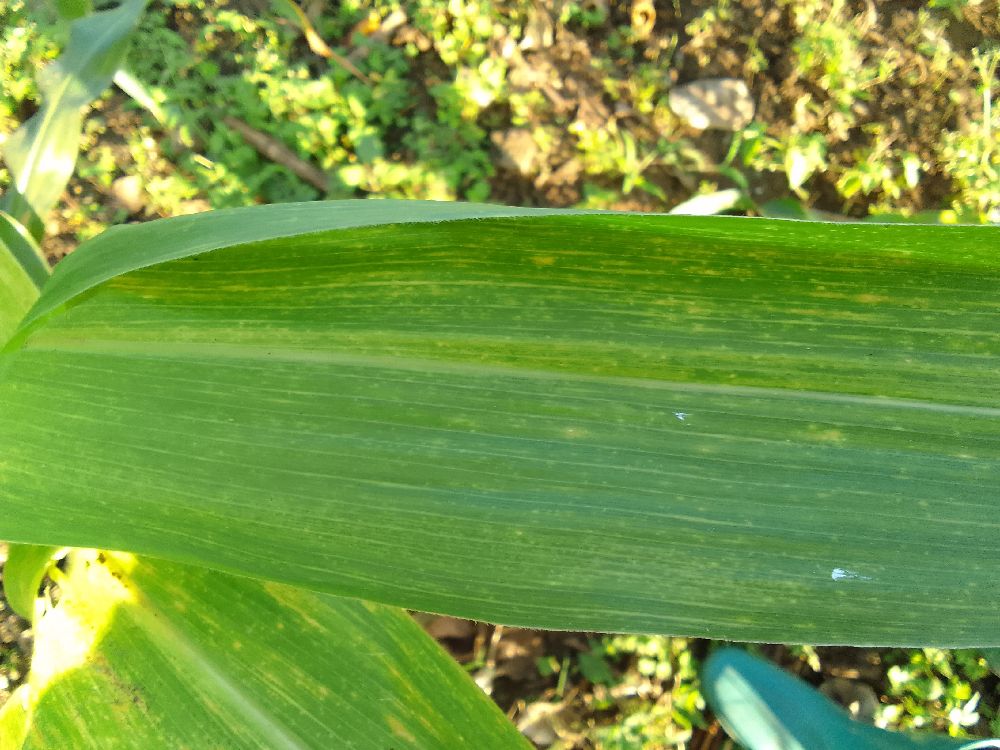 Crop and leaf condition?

maize, maize lethal necrosis
